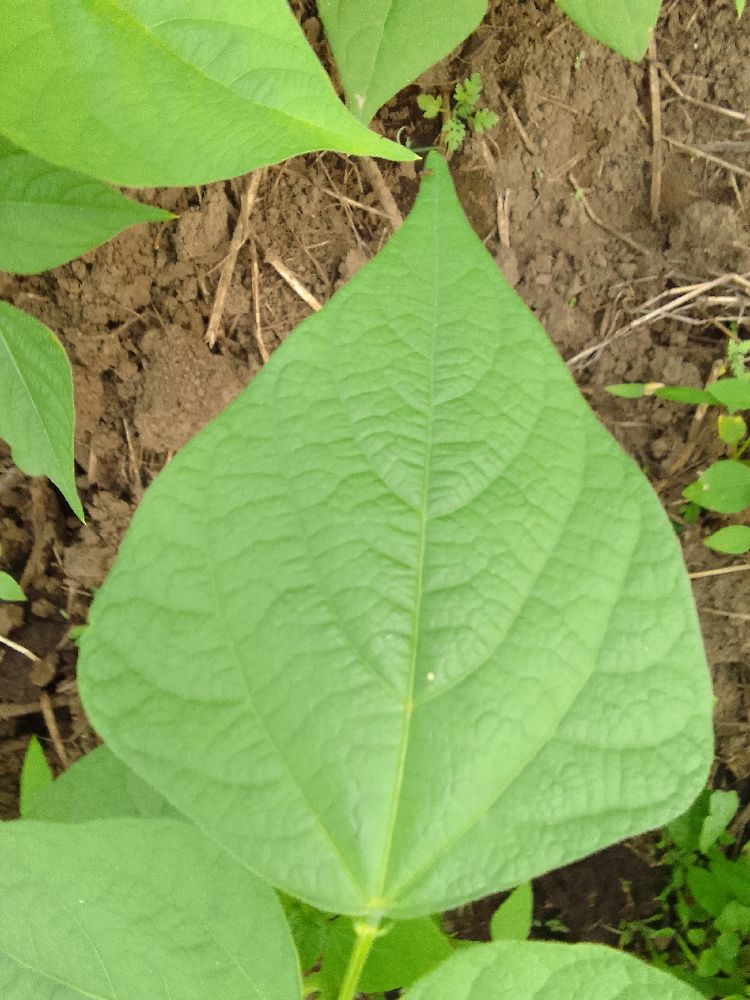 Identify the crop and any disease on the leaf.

common bean, healthy
